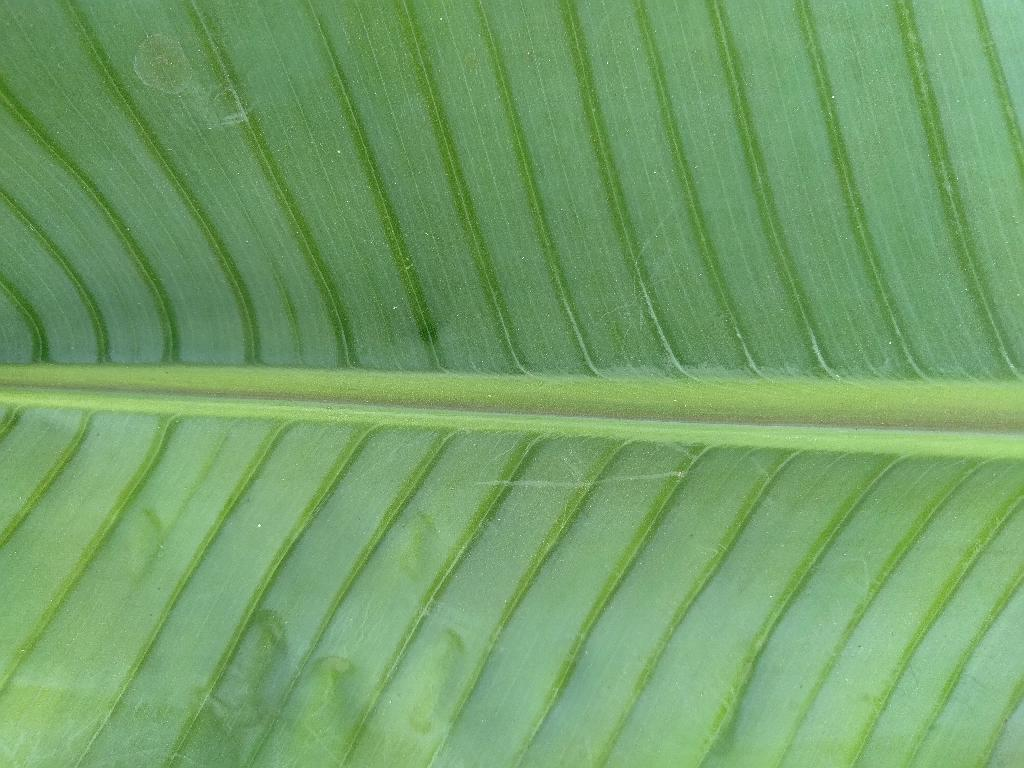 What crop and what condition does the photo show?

banana, healthy
